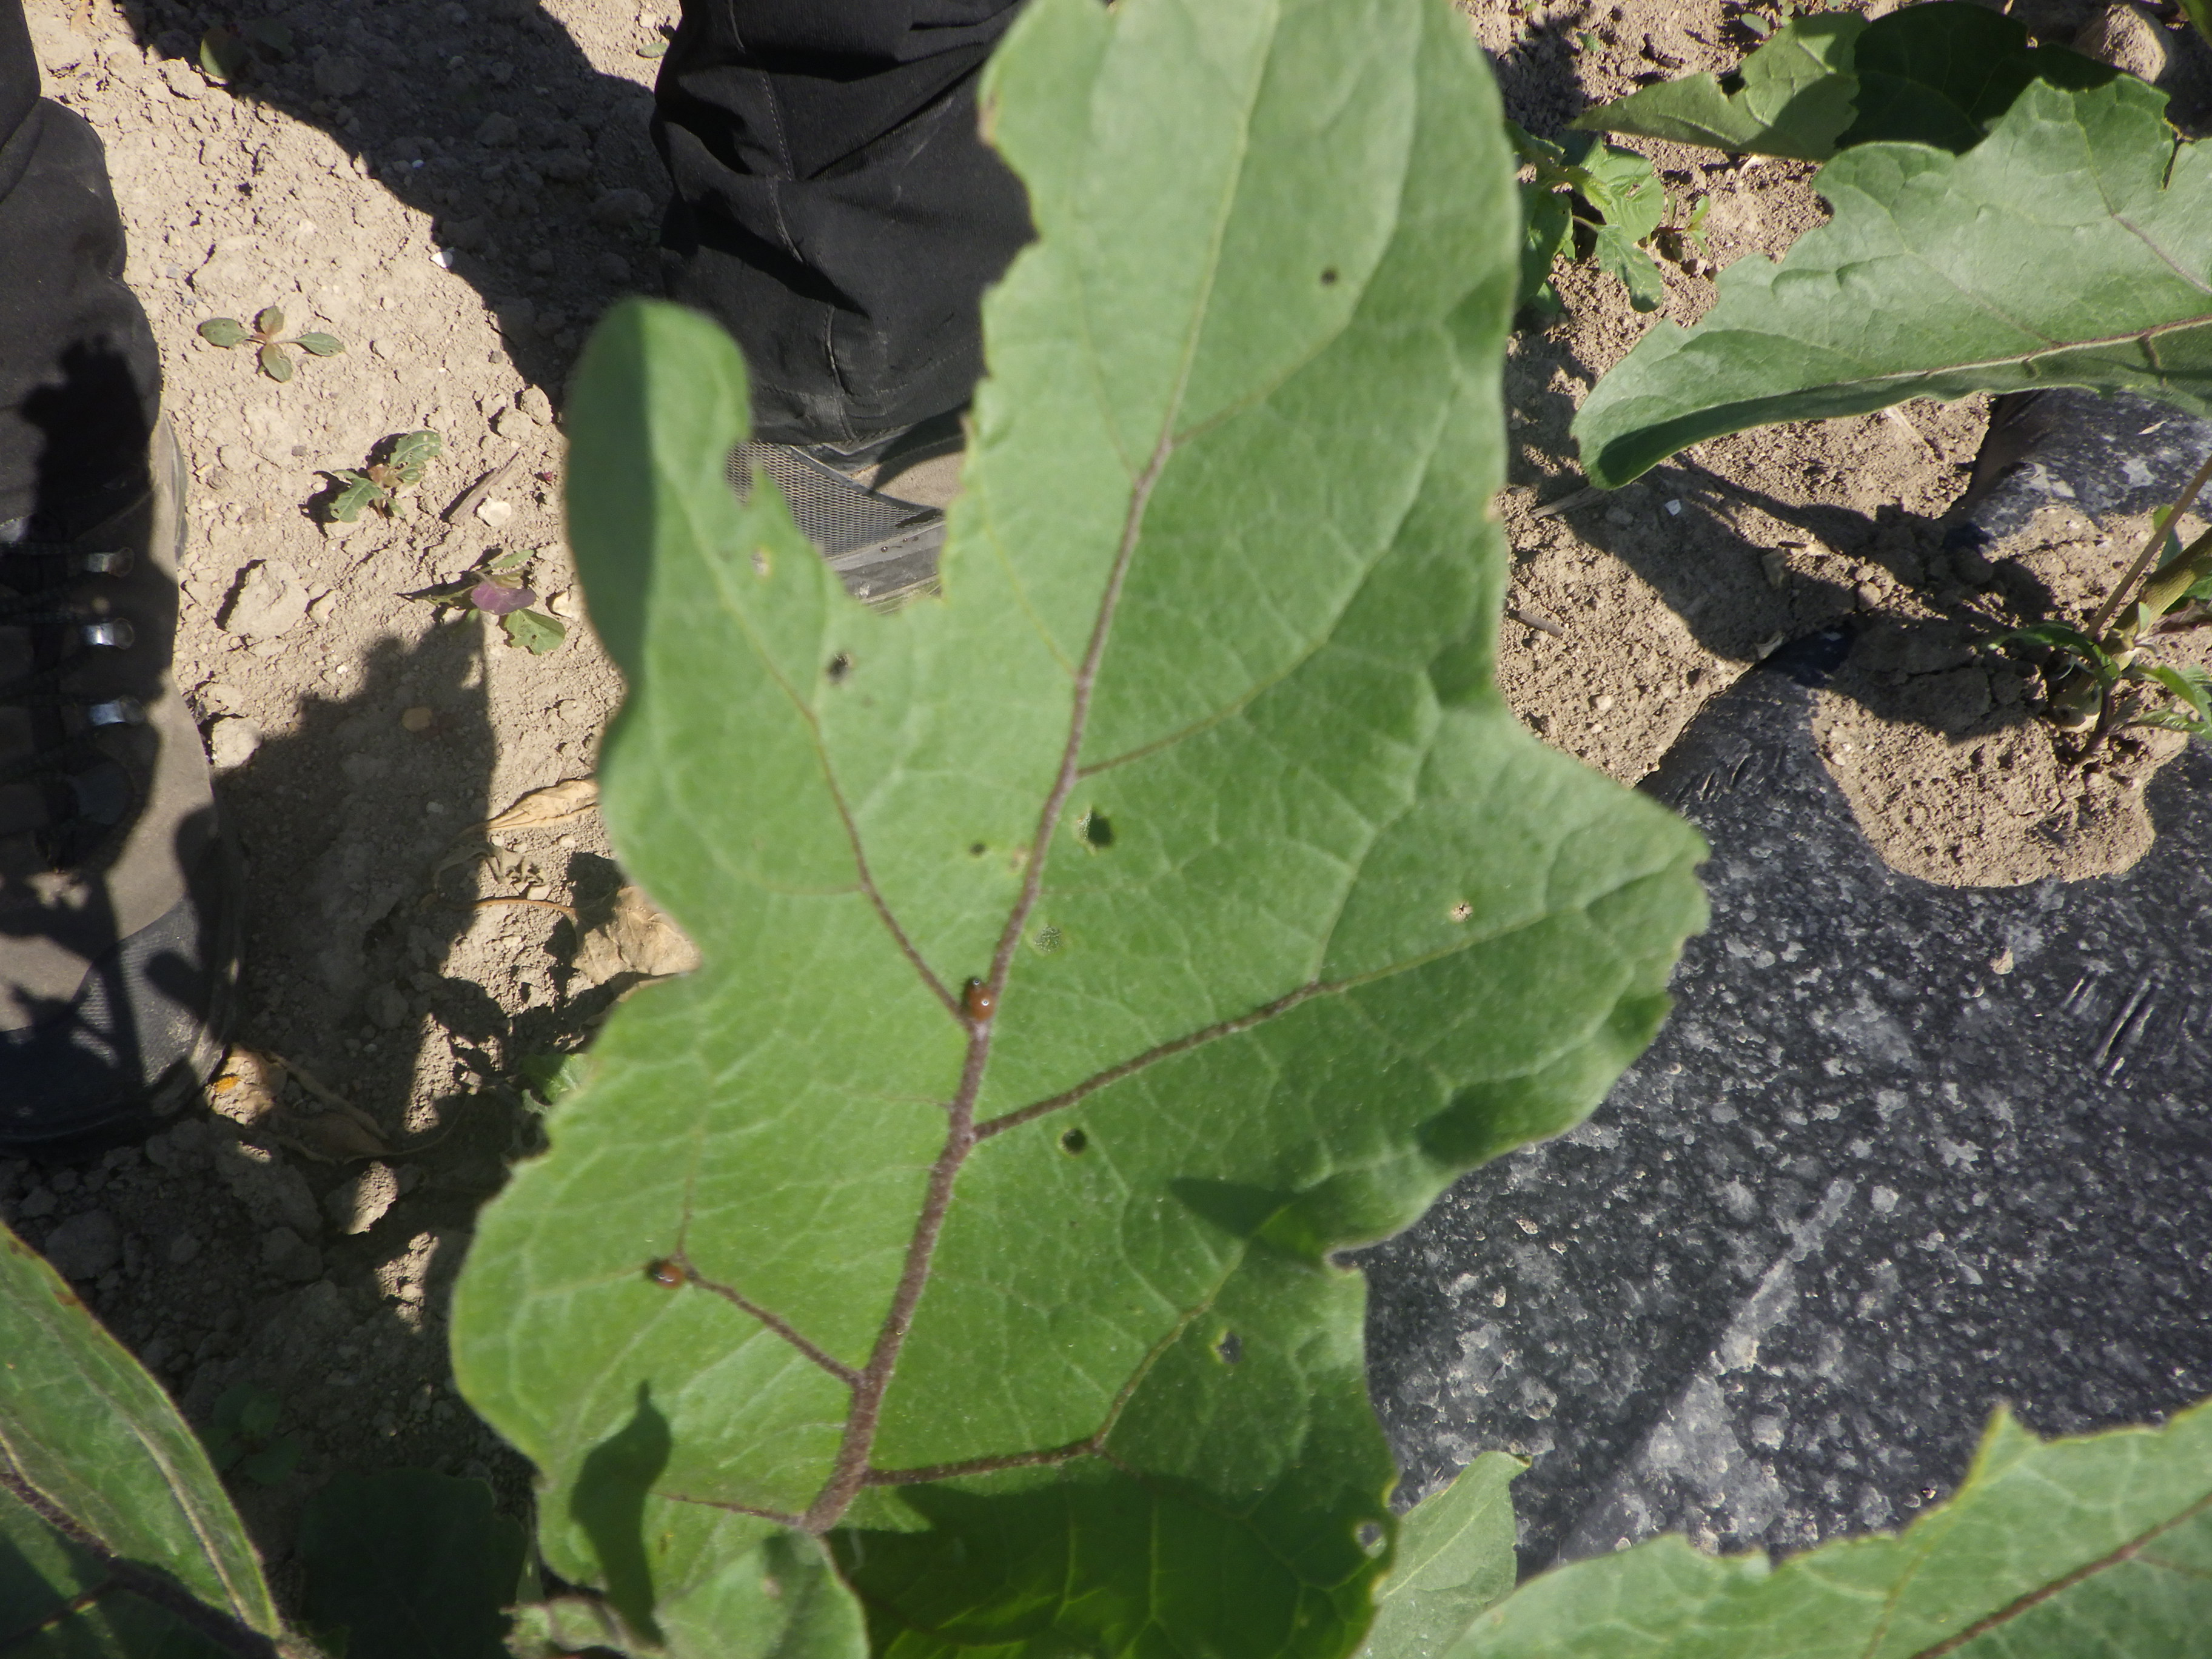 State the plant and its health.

aubergine, colorado potato beetle
